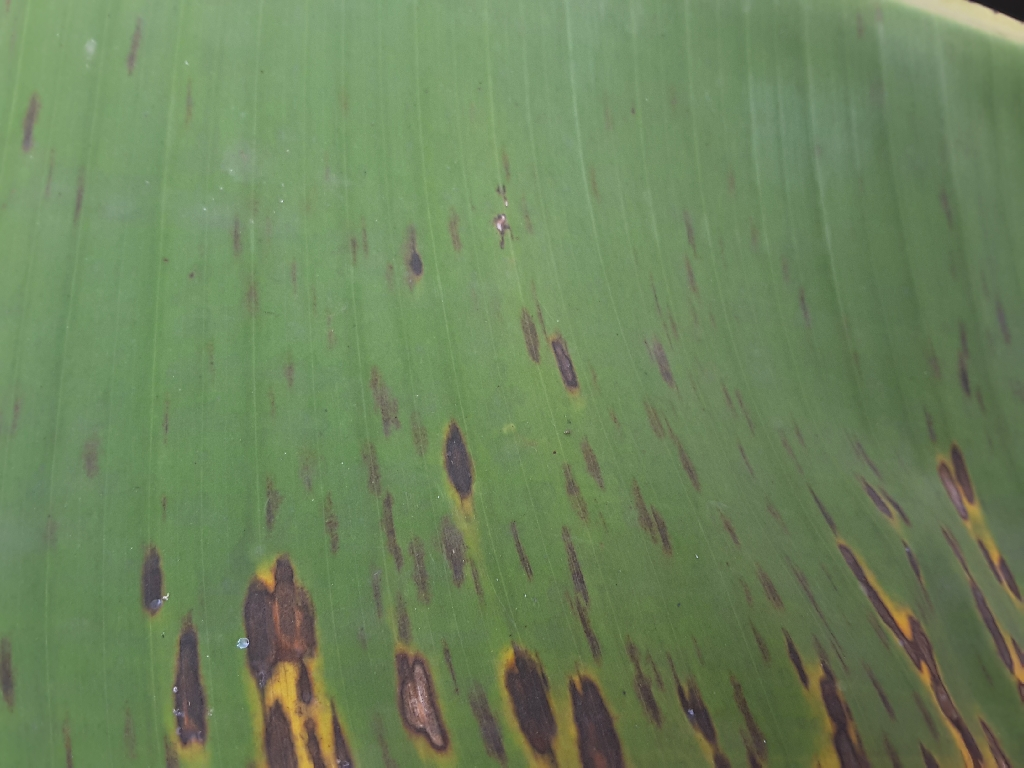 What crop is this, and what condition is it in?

banana, black sigatoka
